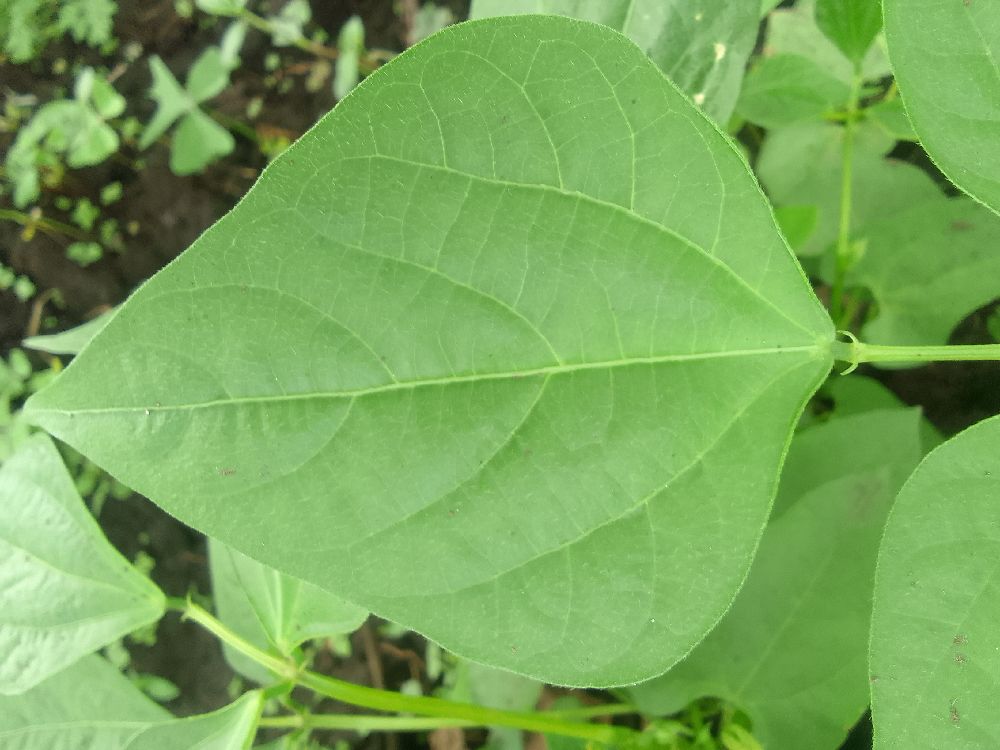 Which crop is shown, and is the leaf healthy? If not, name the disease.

common bean, healthy
